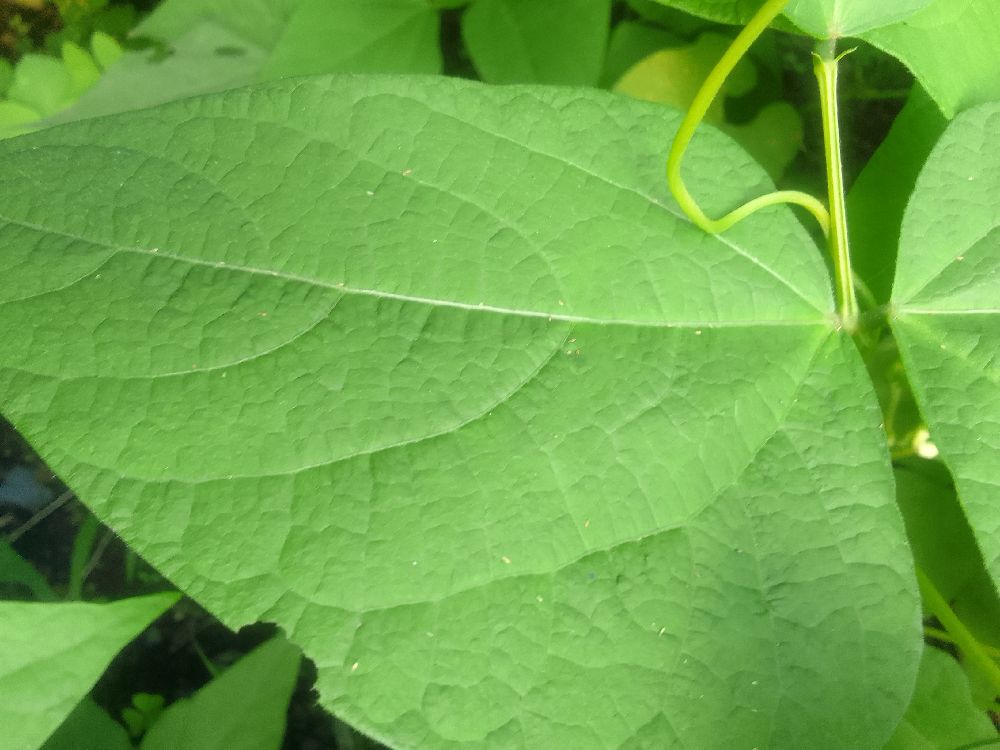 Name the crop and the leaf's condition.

common bean, healthy
